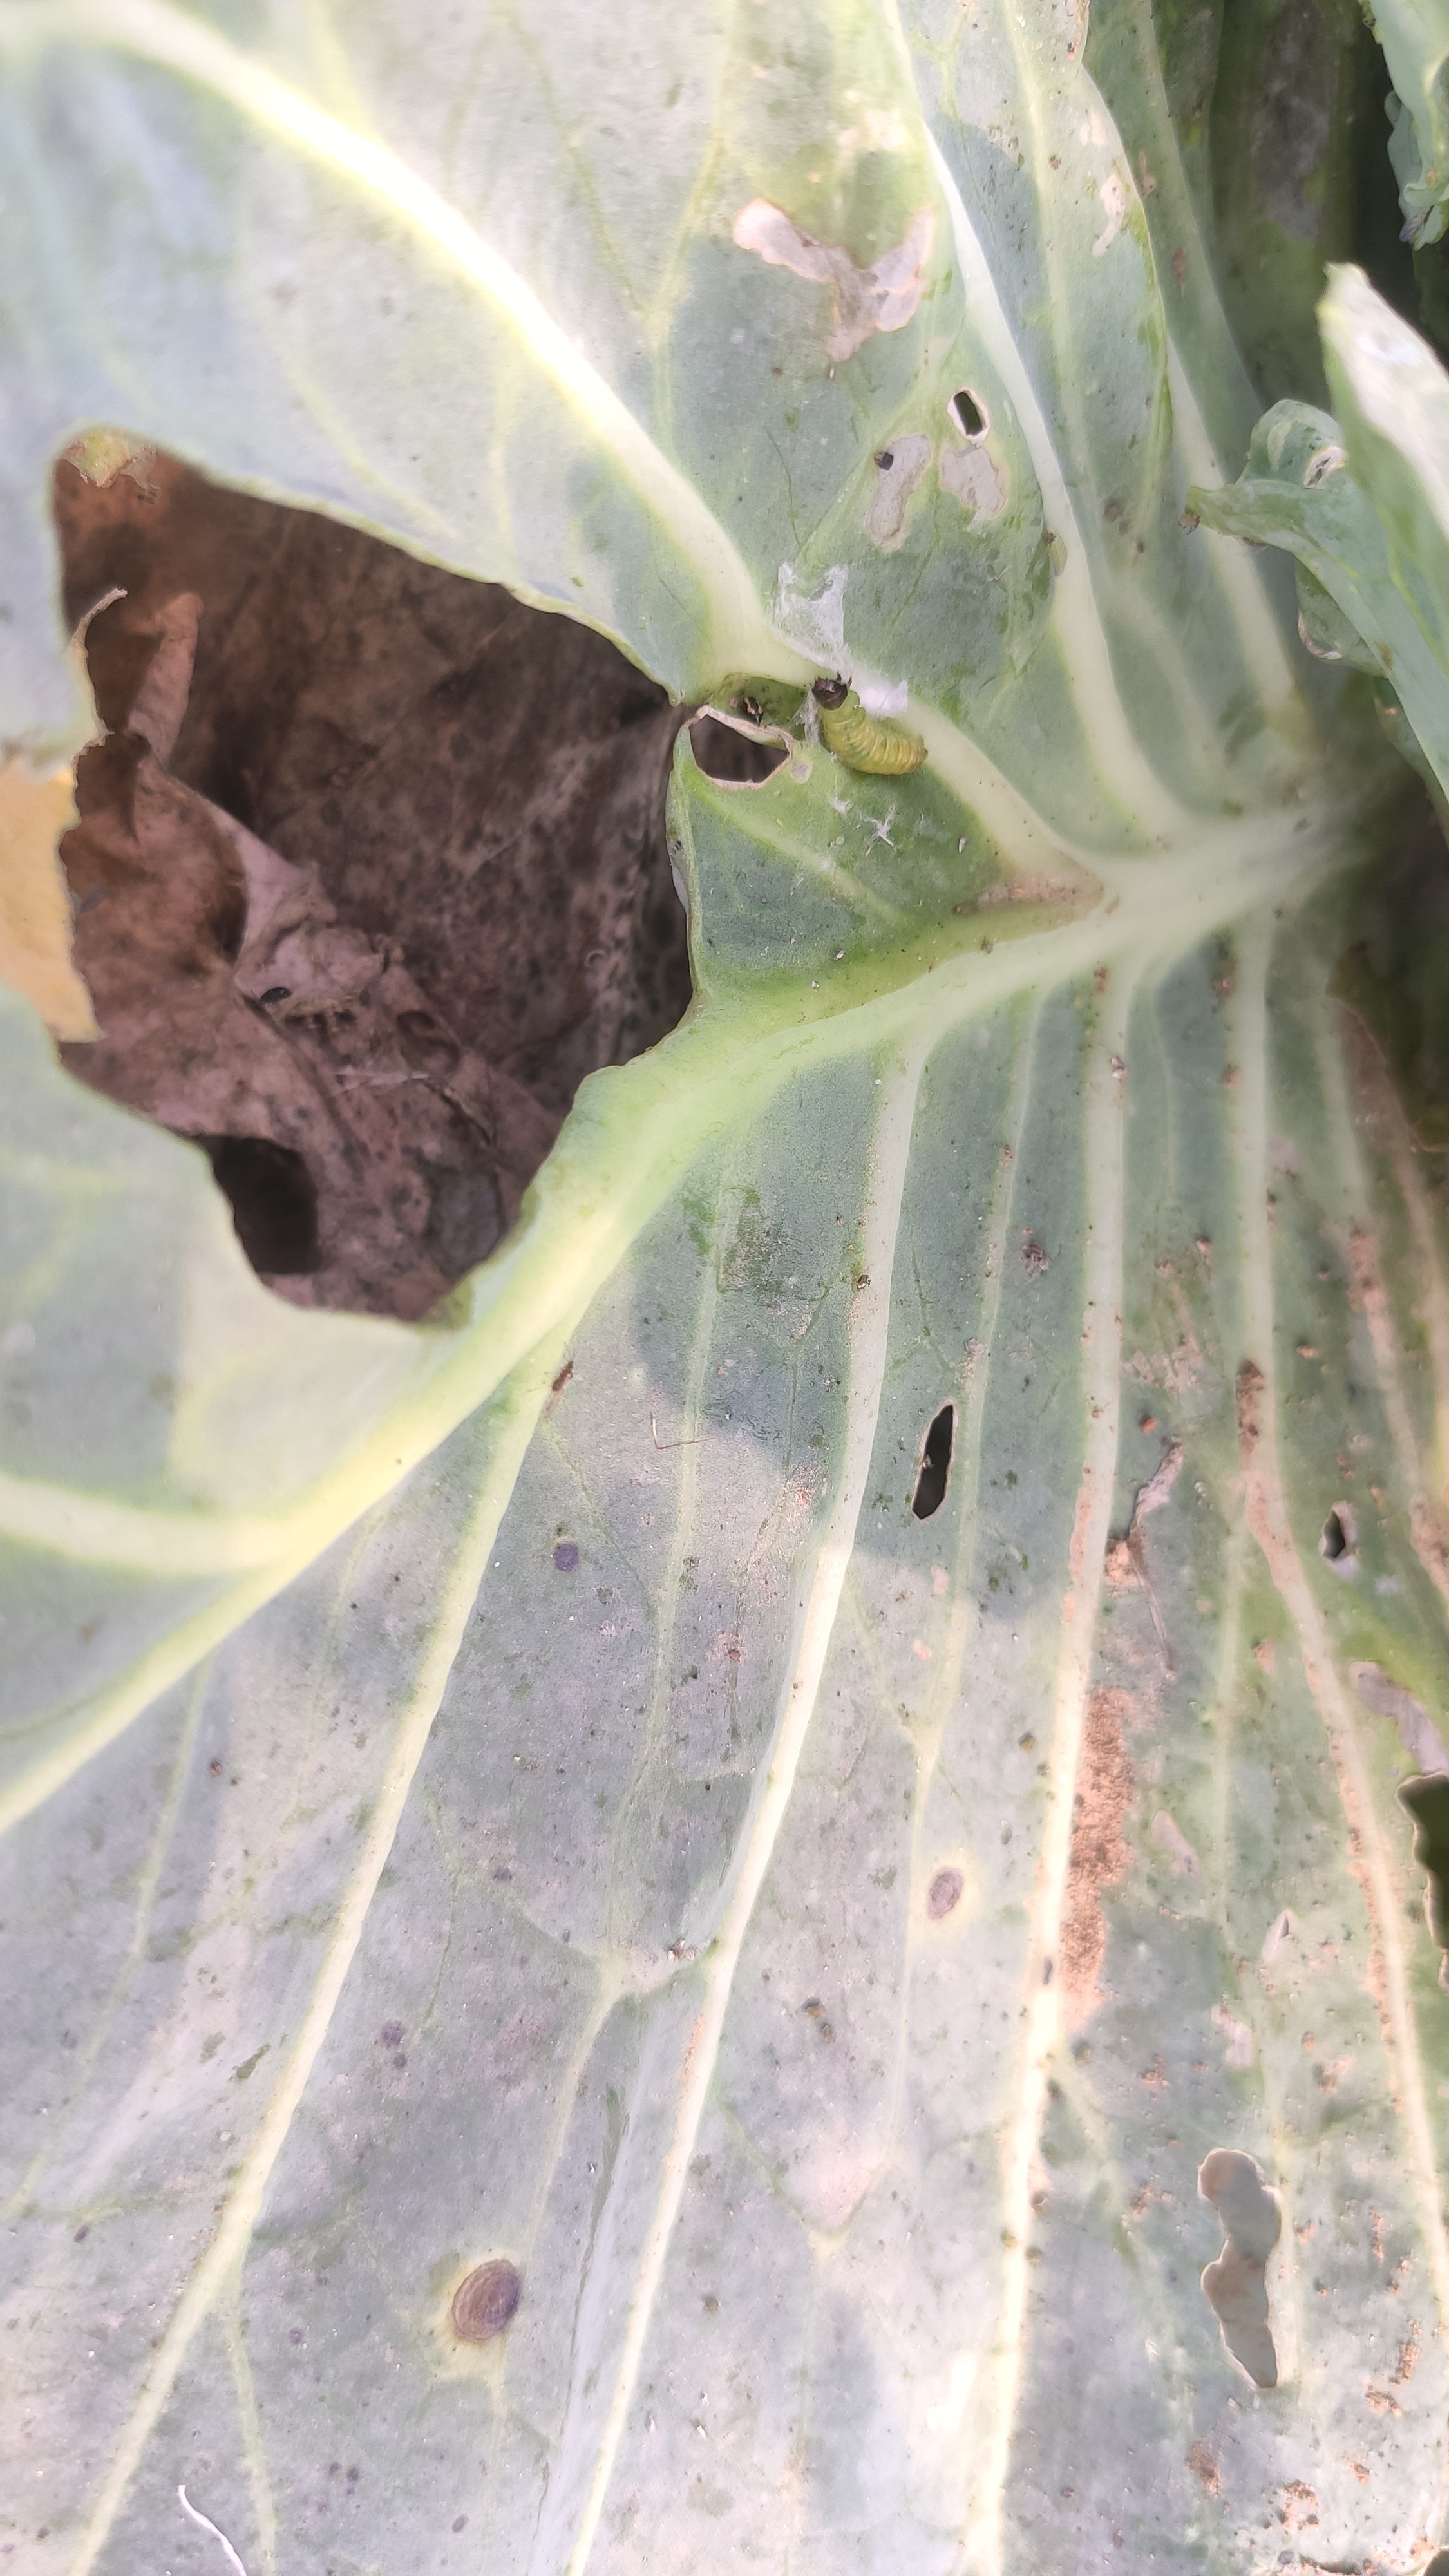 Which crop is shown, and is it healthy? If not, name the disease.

cabbage, alternaria
